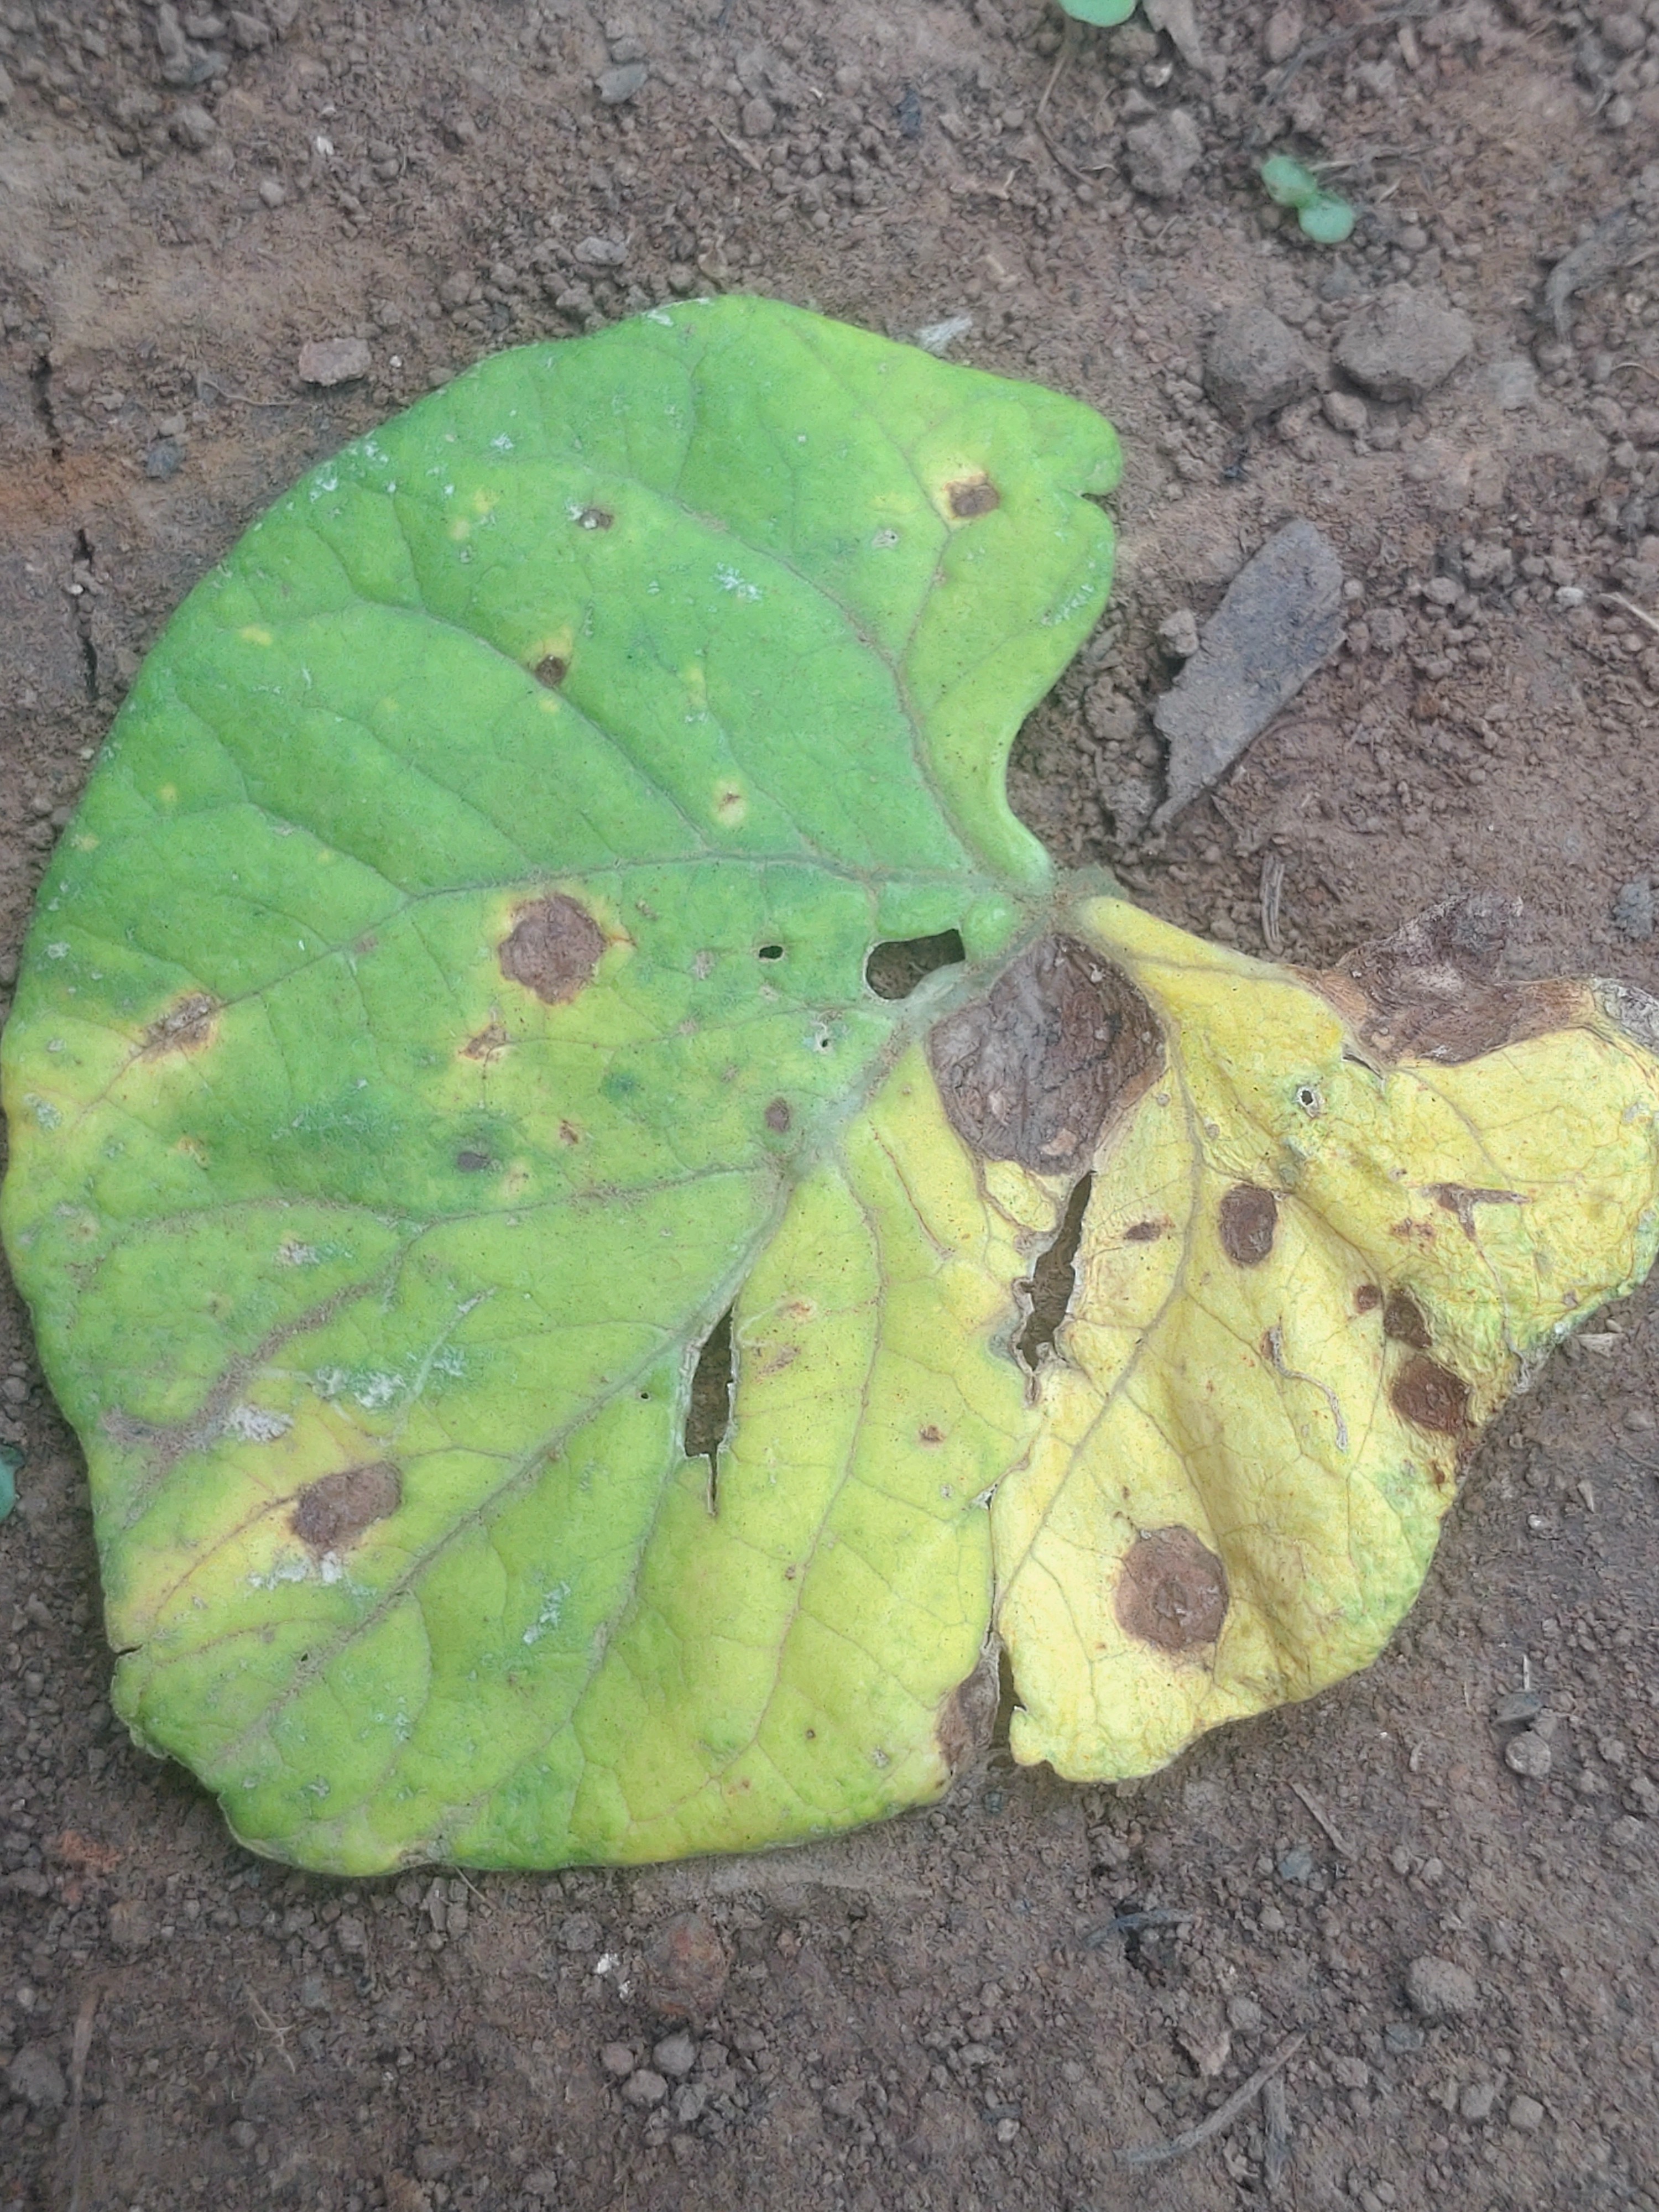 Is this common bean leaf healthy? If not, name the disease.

anthracnose
